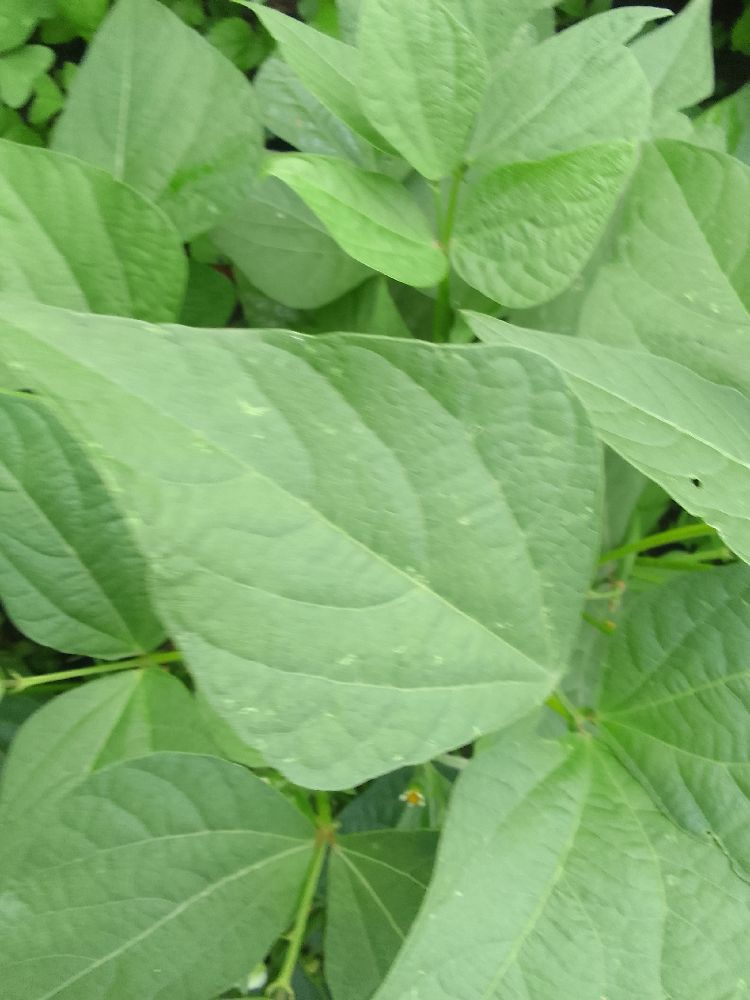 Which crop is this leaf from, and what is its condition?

common bean, healthy
